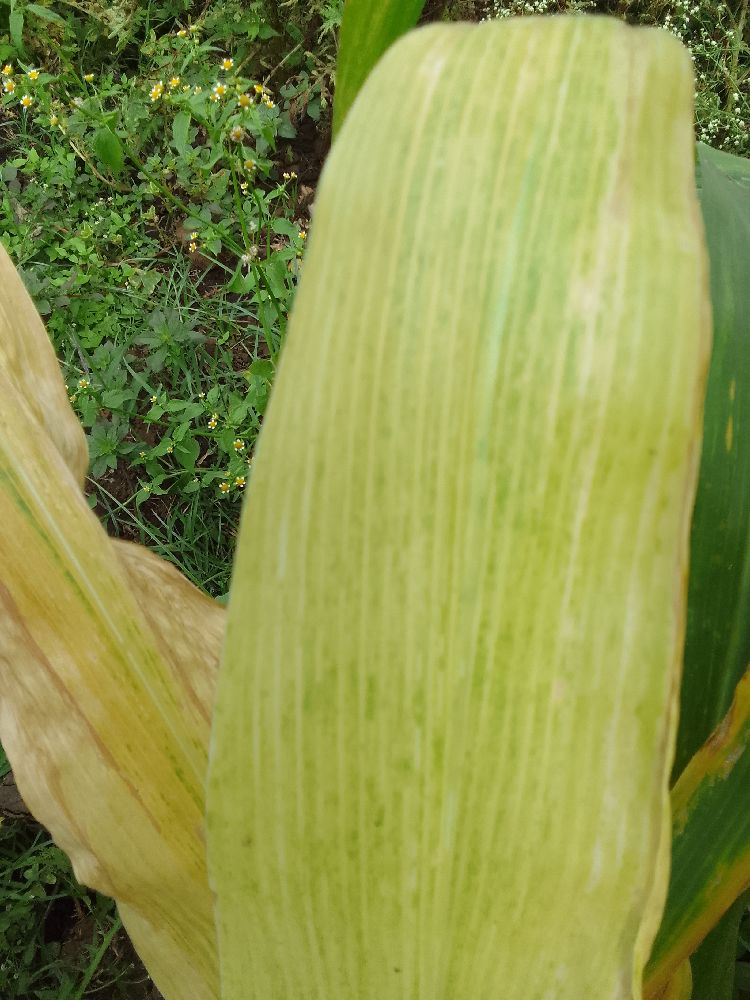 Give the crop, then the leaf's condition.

maize, maize lethal necrosis
